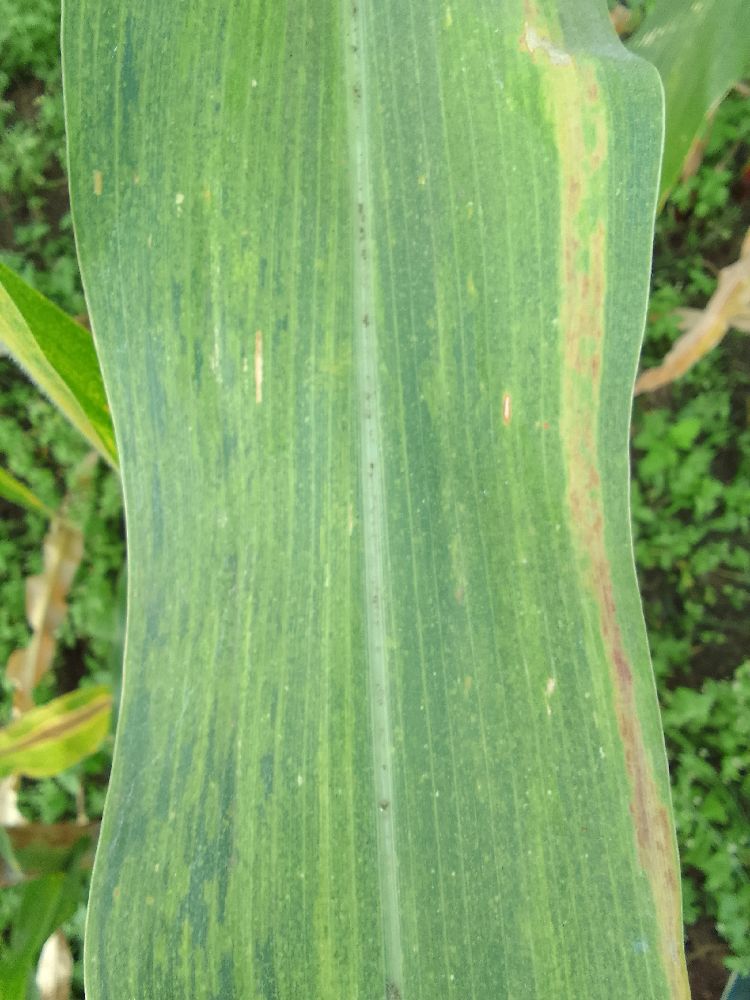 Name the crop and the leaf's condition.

maize, maize lethal necrosis
